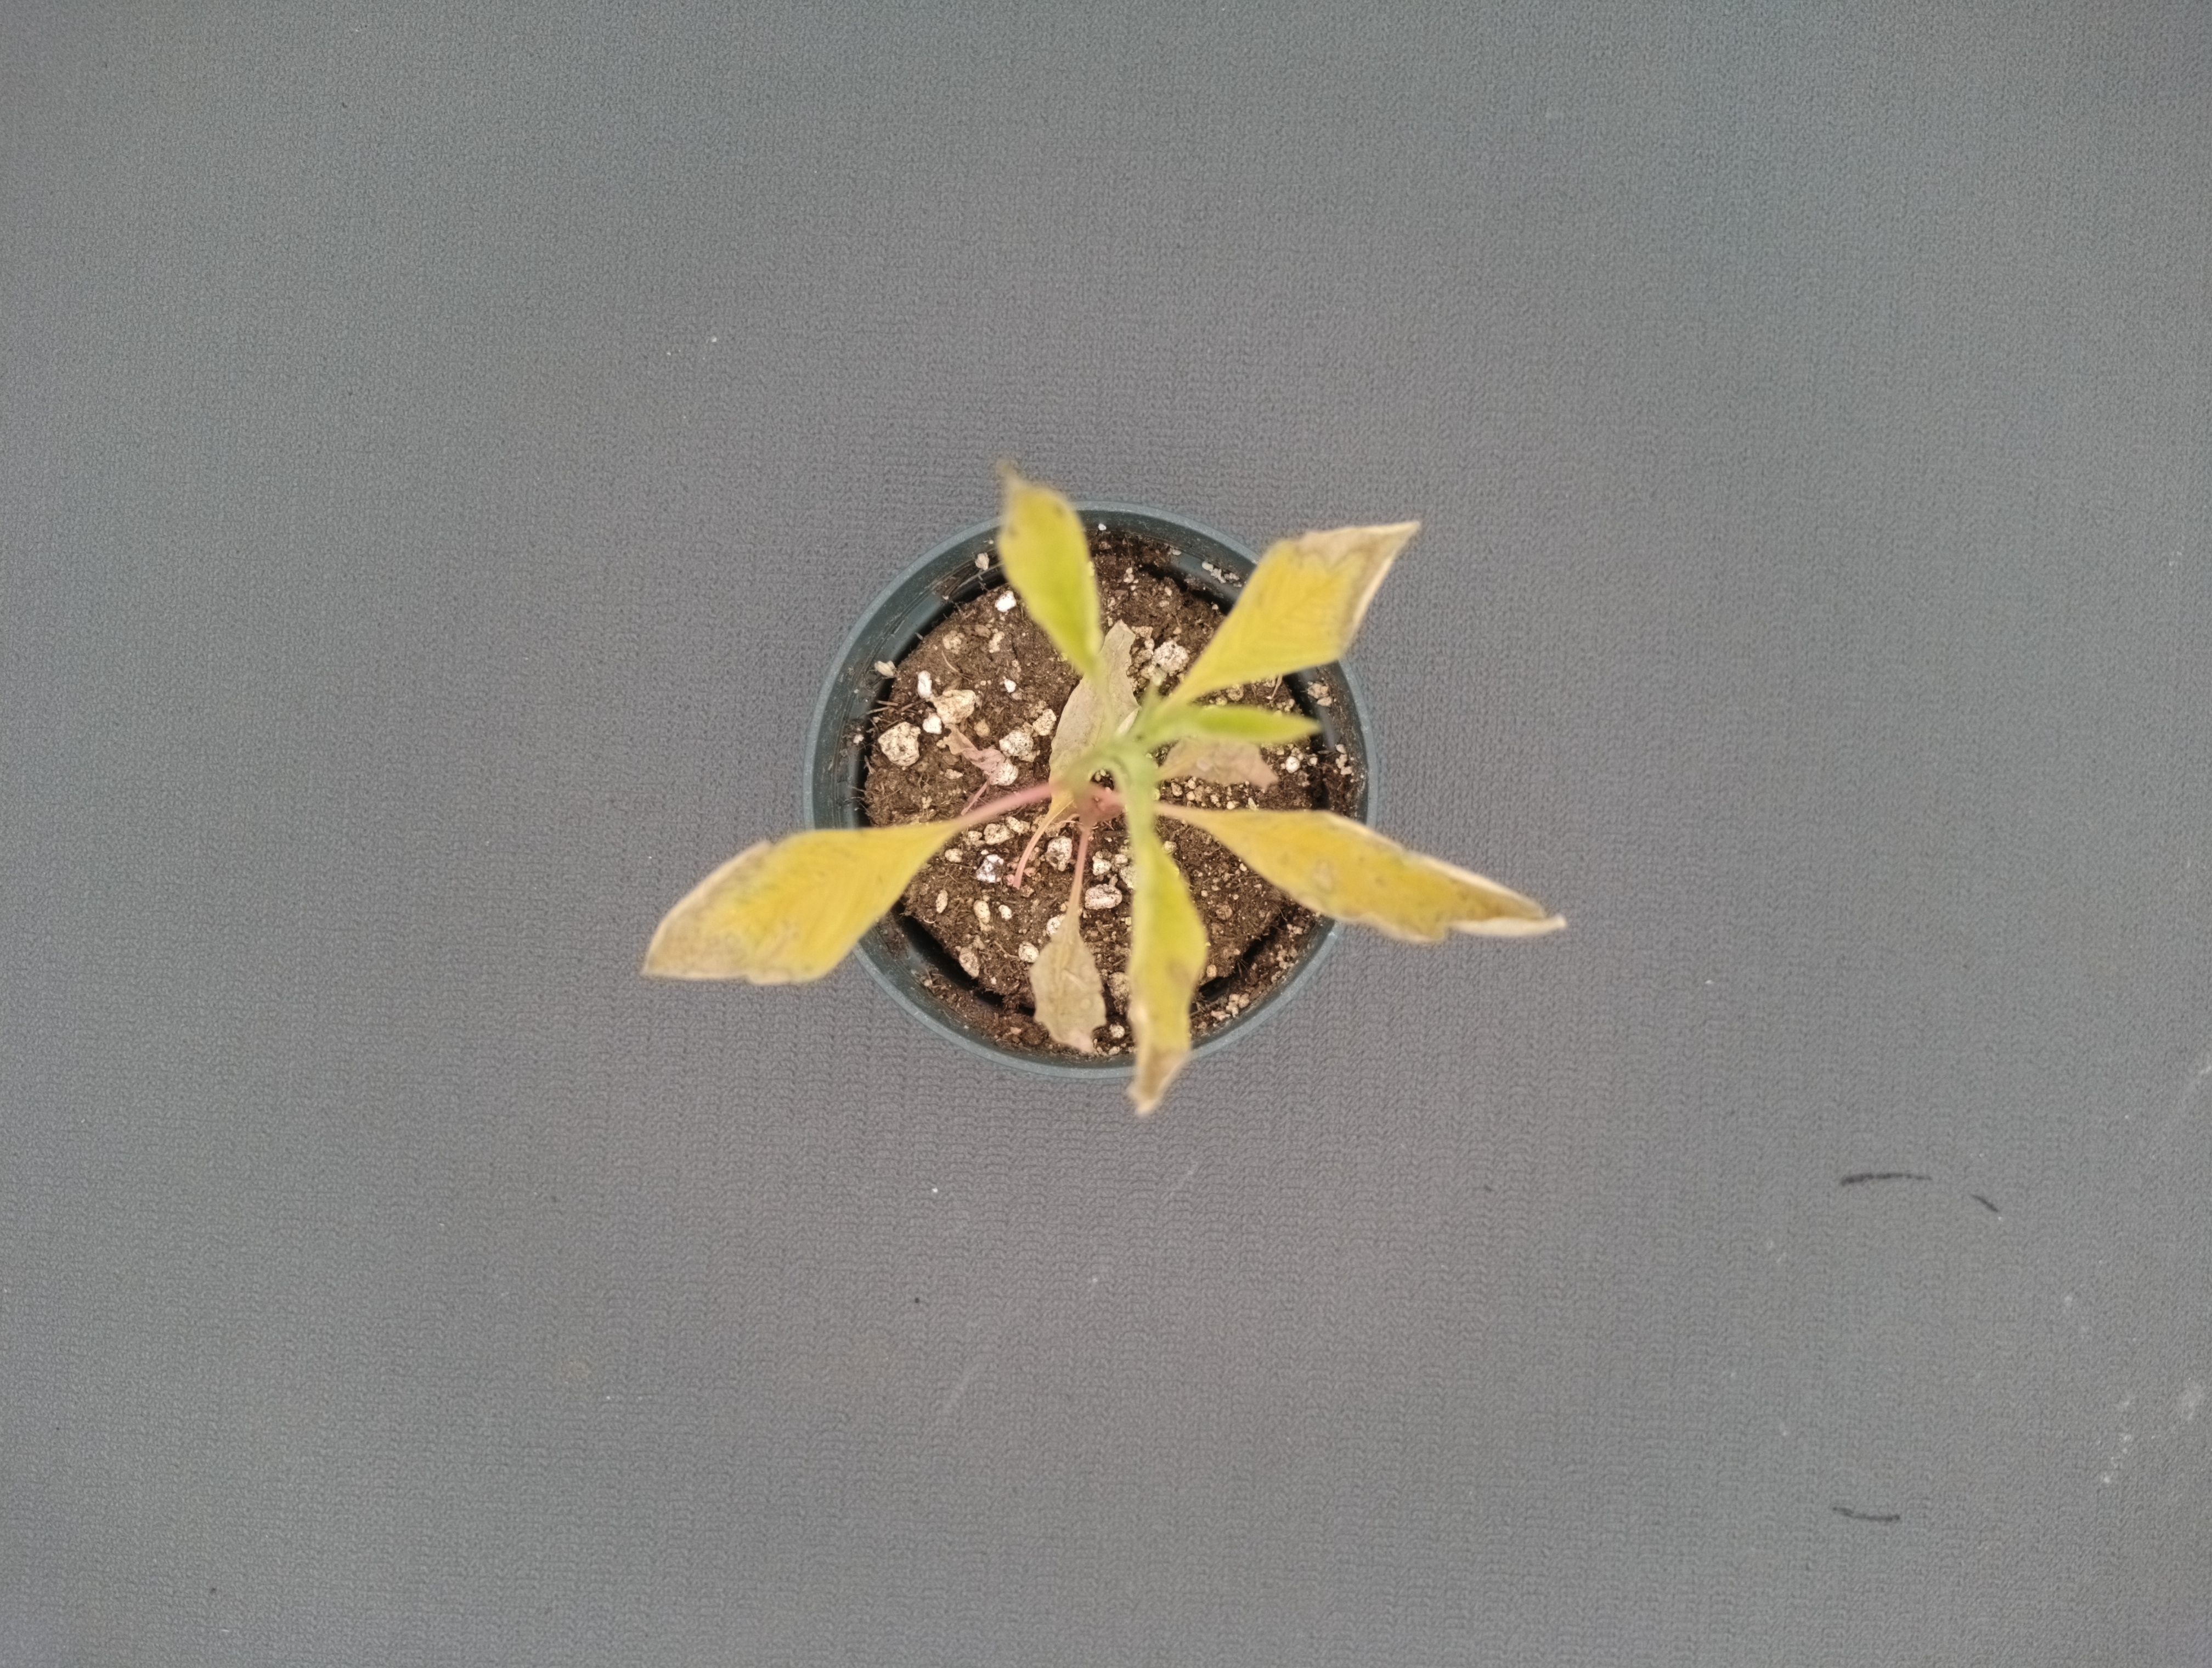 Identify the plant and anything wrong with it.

waterhemp, chlorosis necrosis
